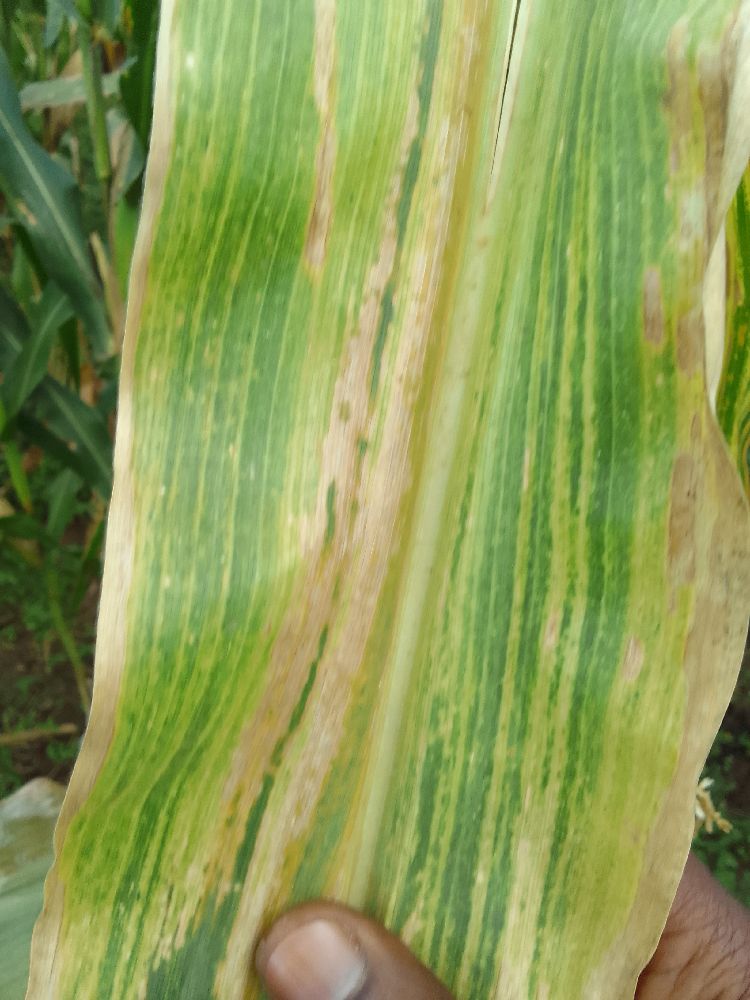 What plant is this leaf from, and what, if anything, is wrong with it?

maize, maize lethal necrosis
